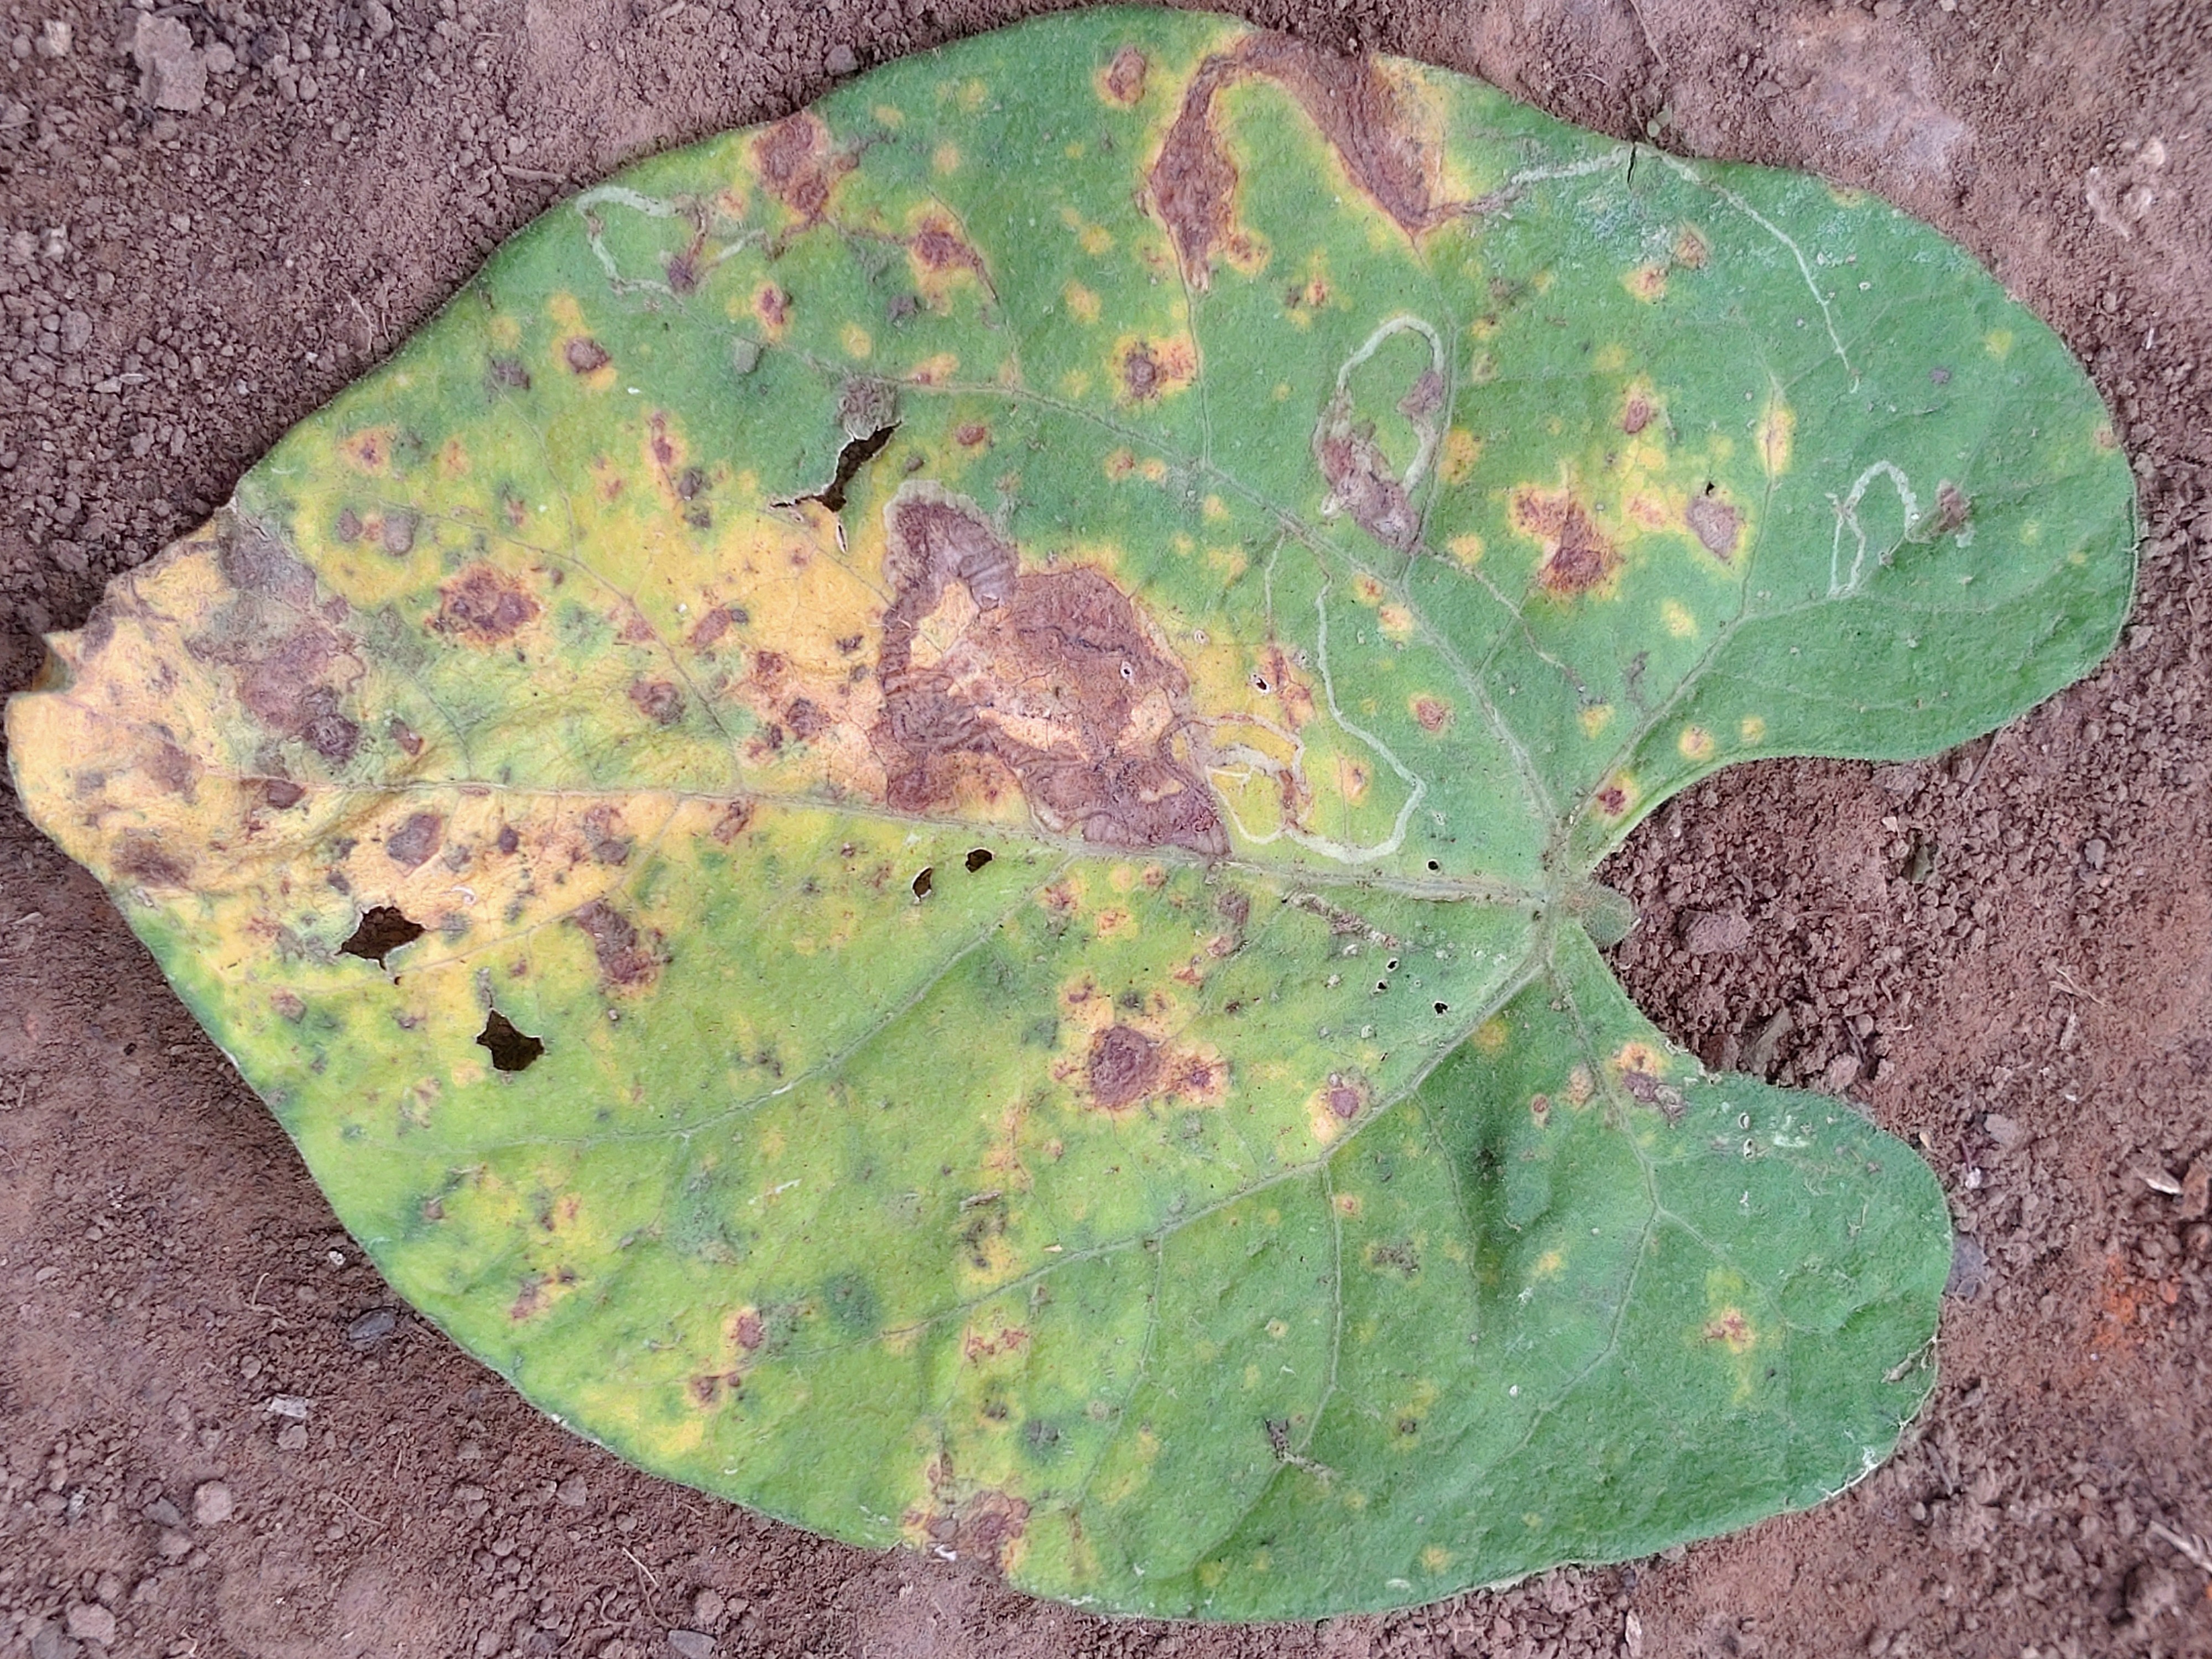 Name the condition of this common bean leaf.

anthracnose
